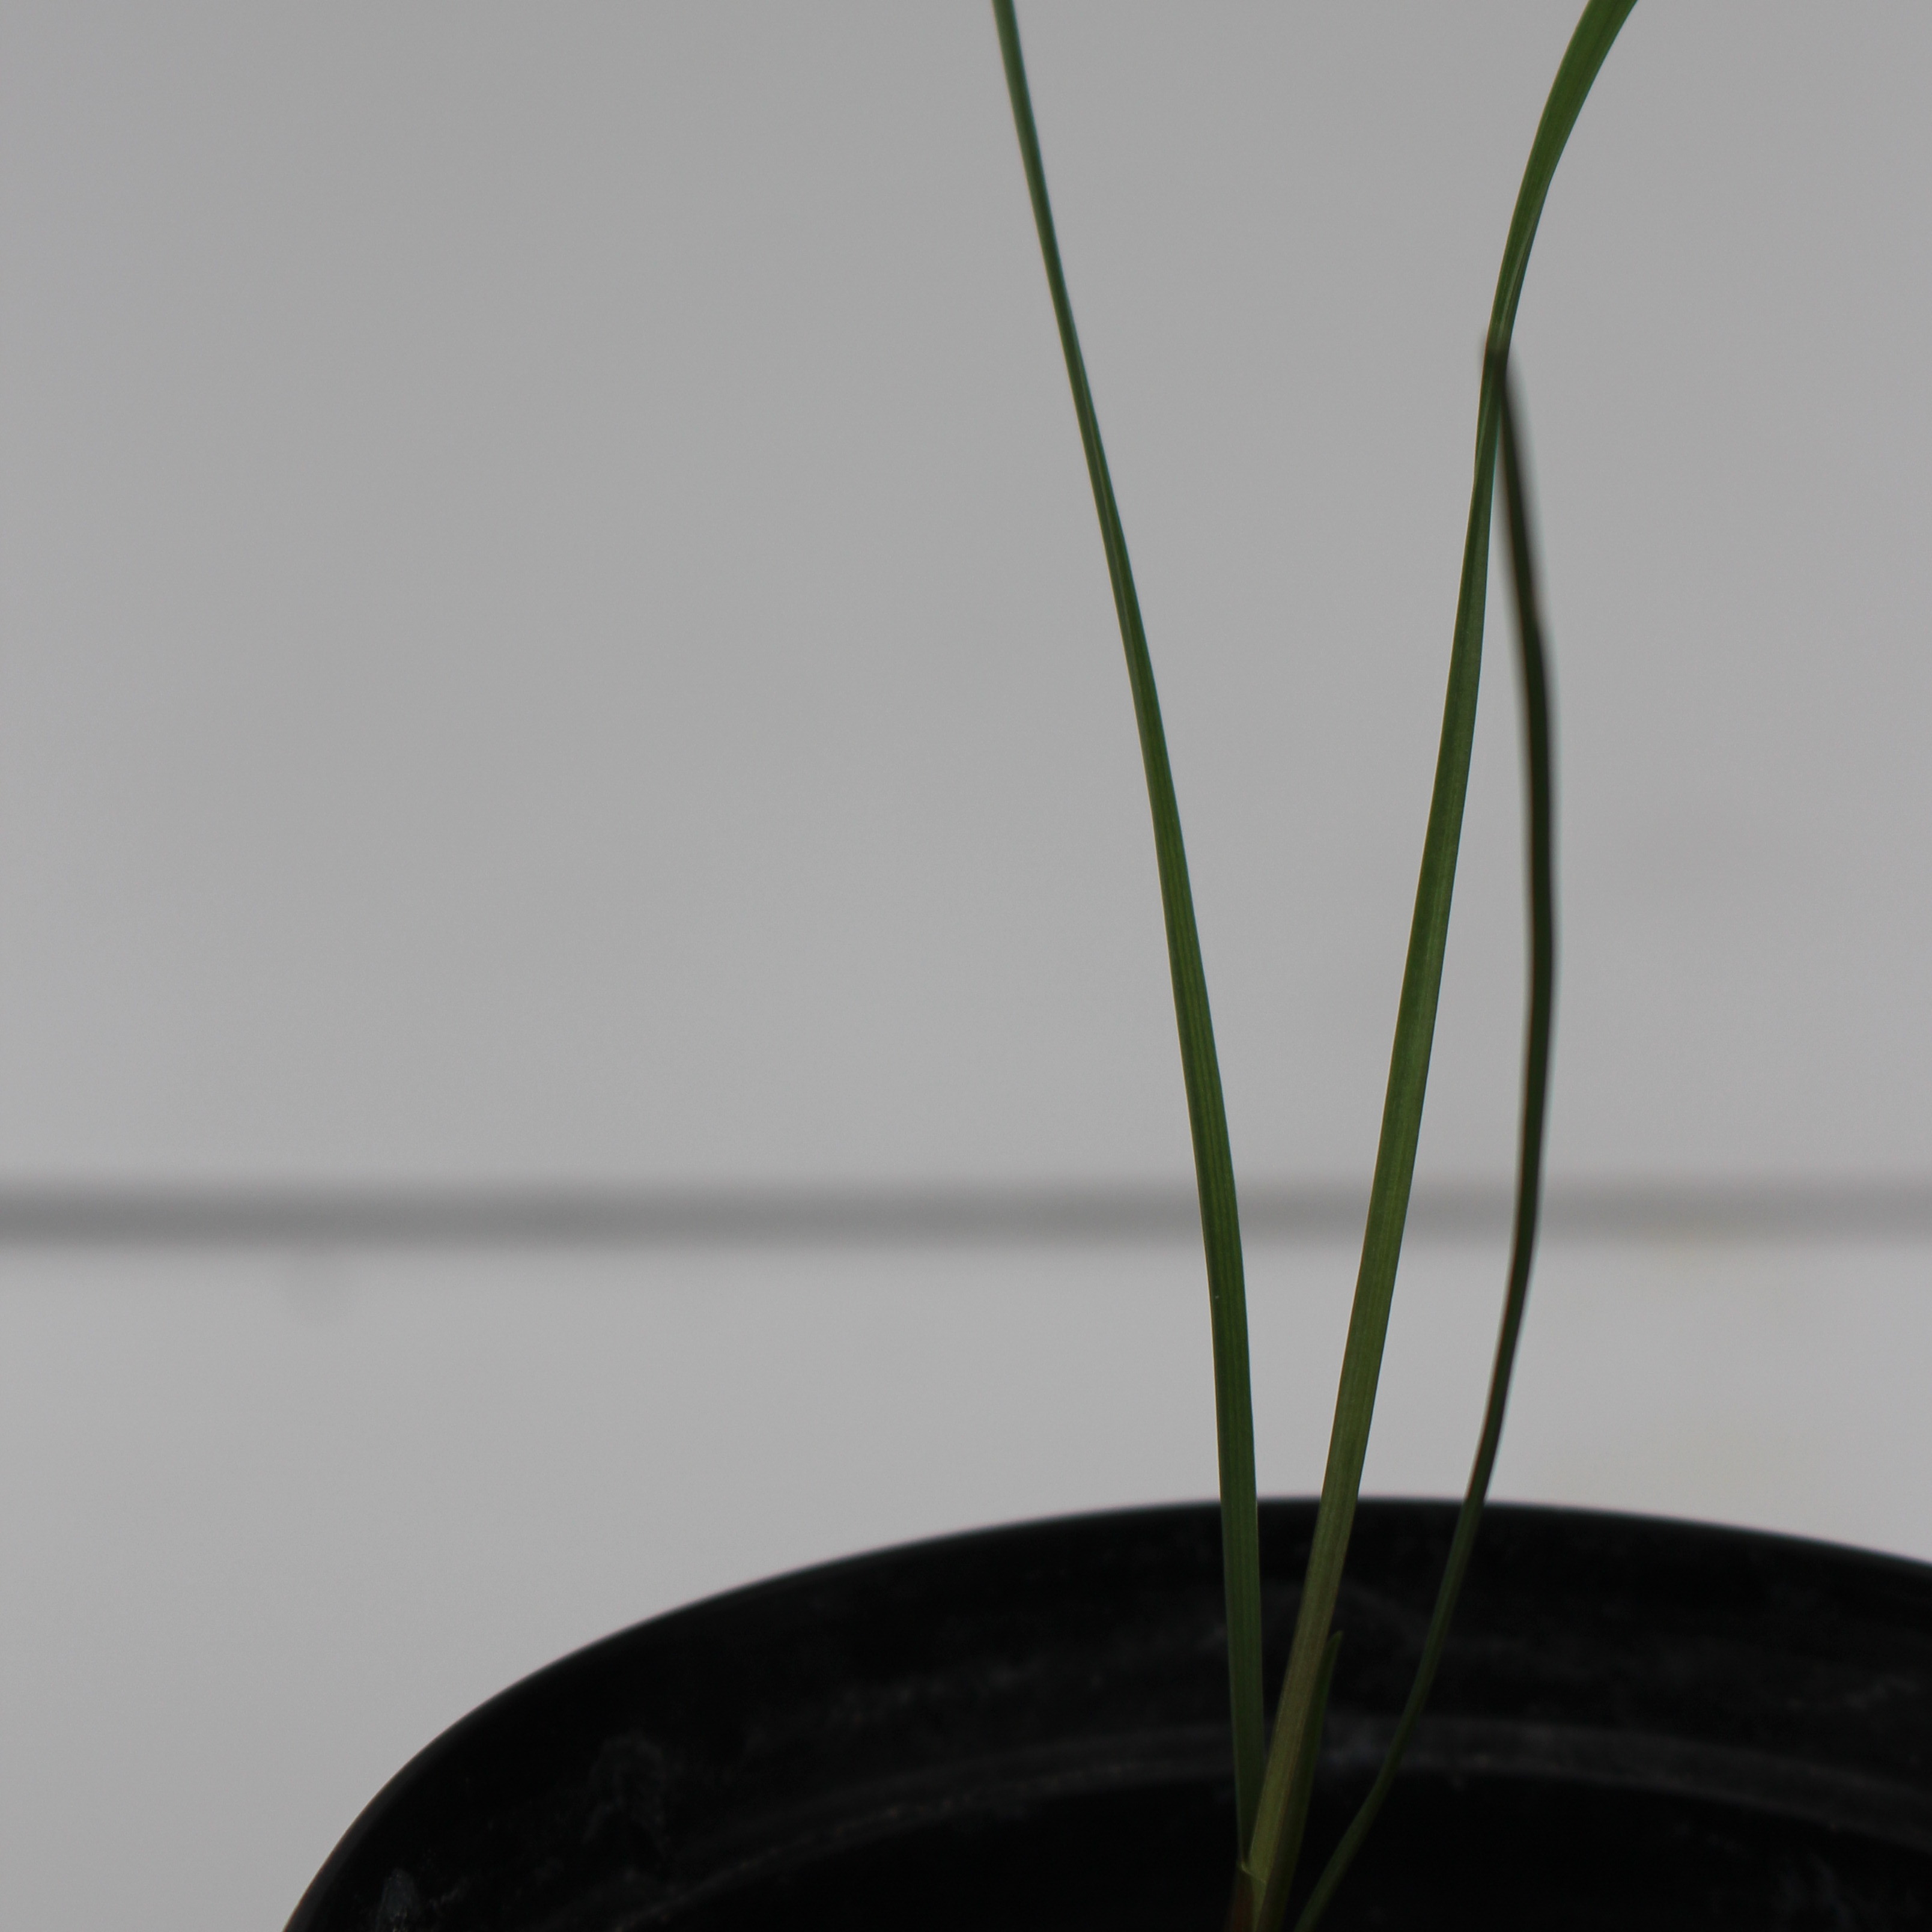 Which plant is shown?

Lolium multiflorum
